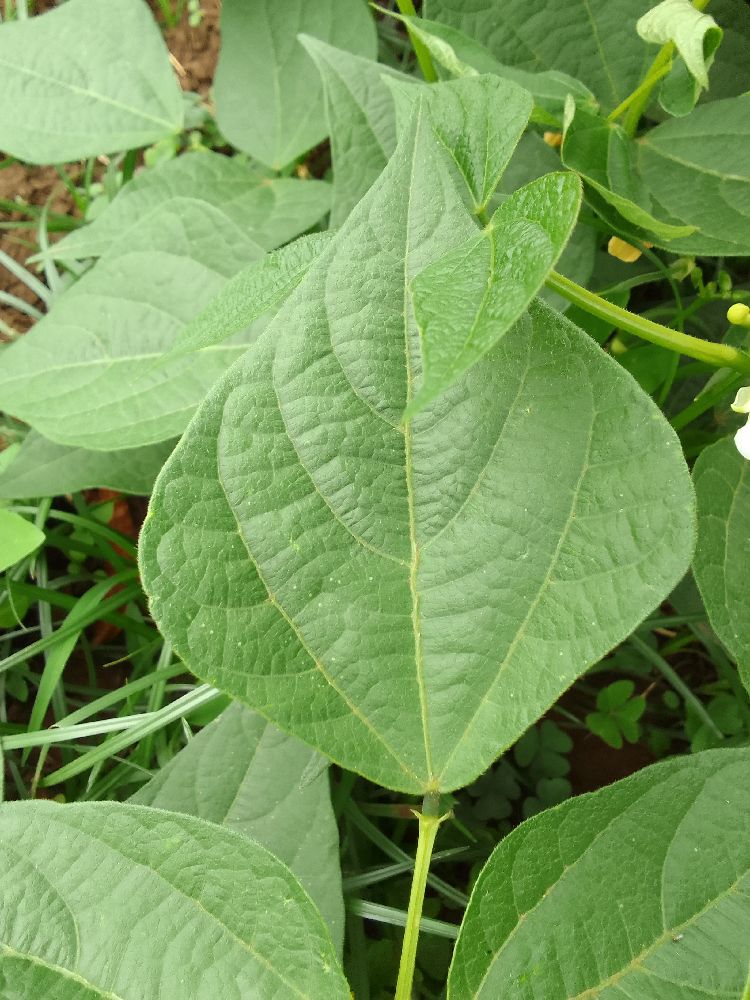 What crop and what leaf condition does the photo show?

common bean, healthy
